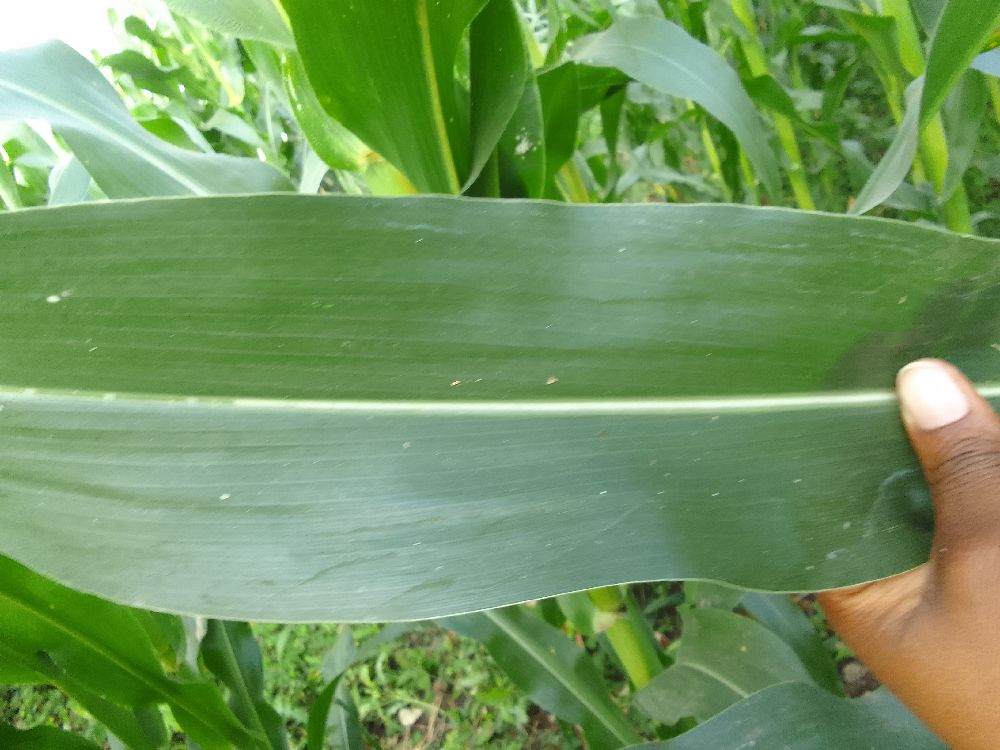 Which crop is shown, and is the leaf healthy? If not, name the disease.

maize, healthy
